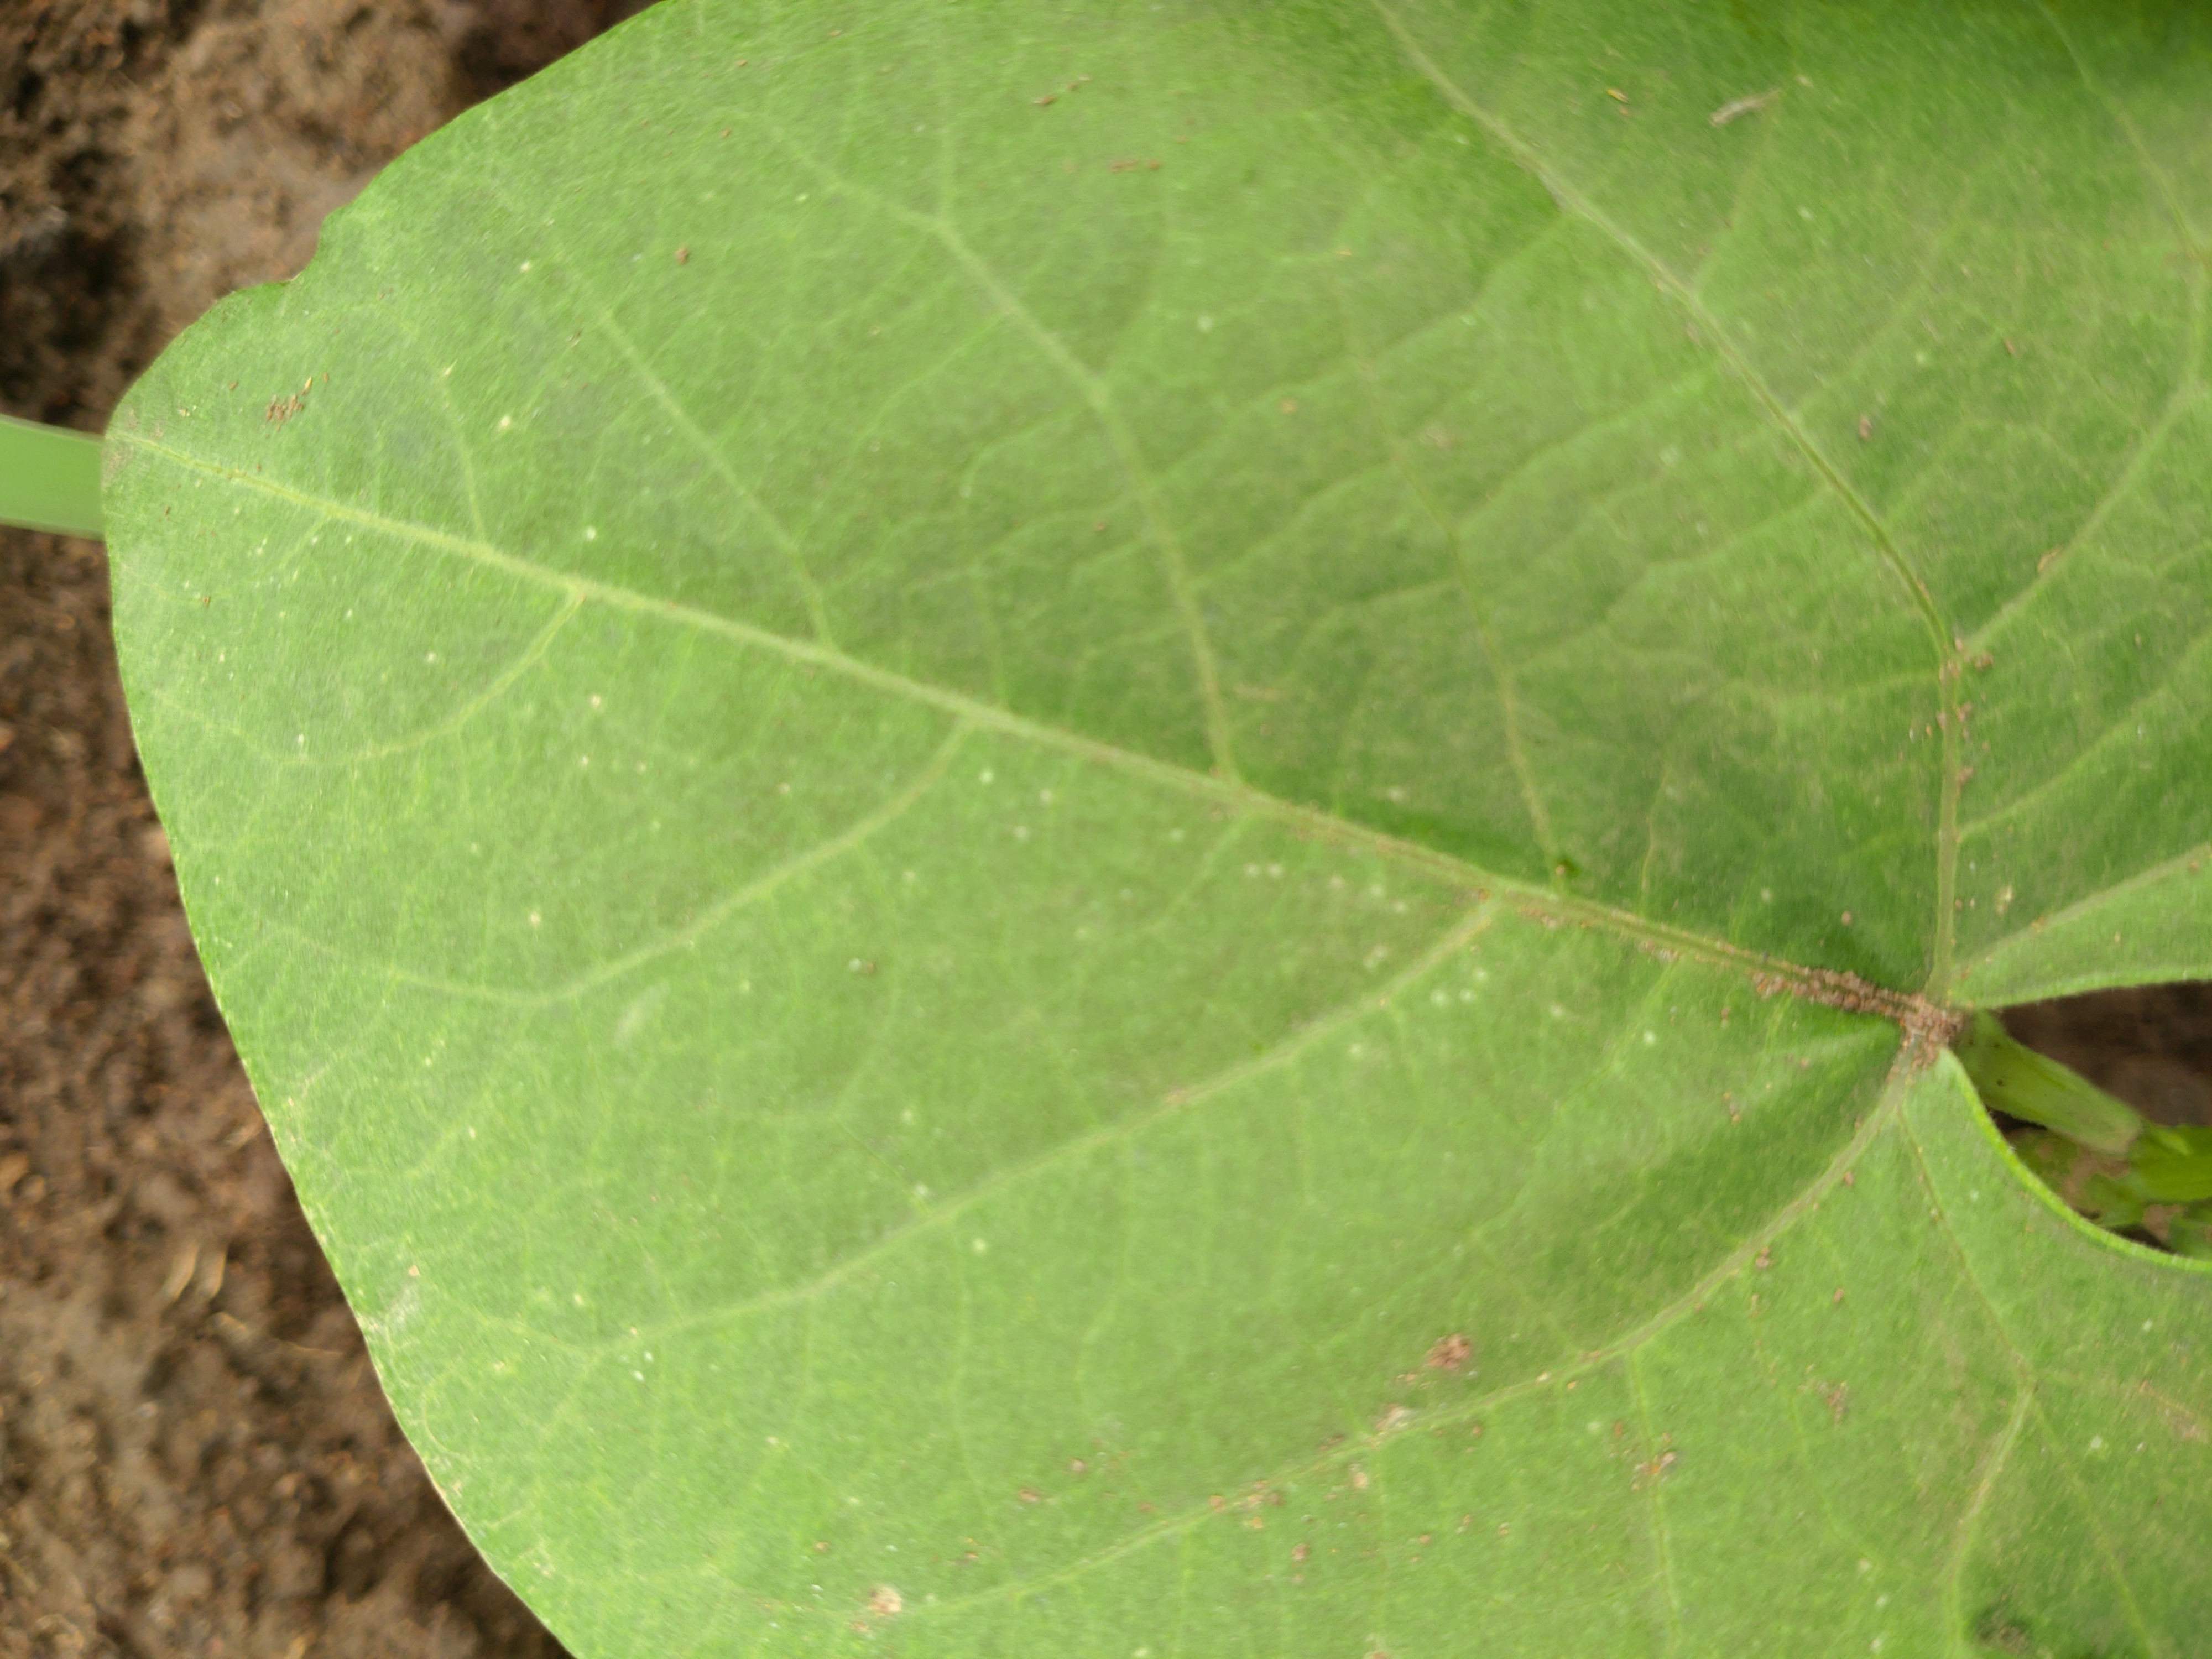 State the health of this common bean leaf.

healthy
